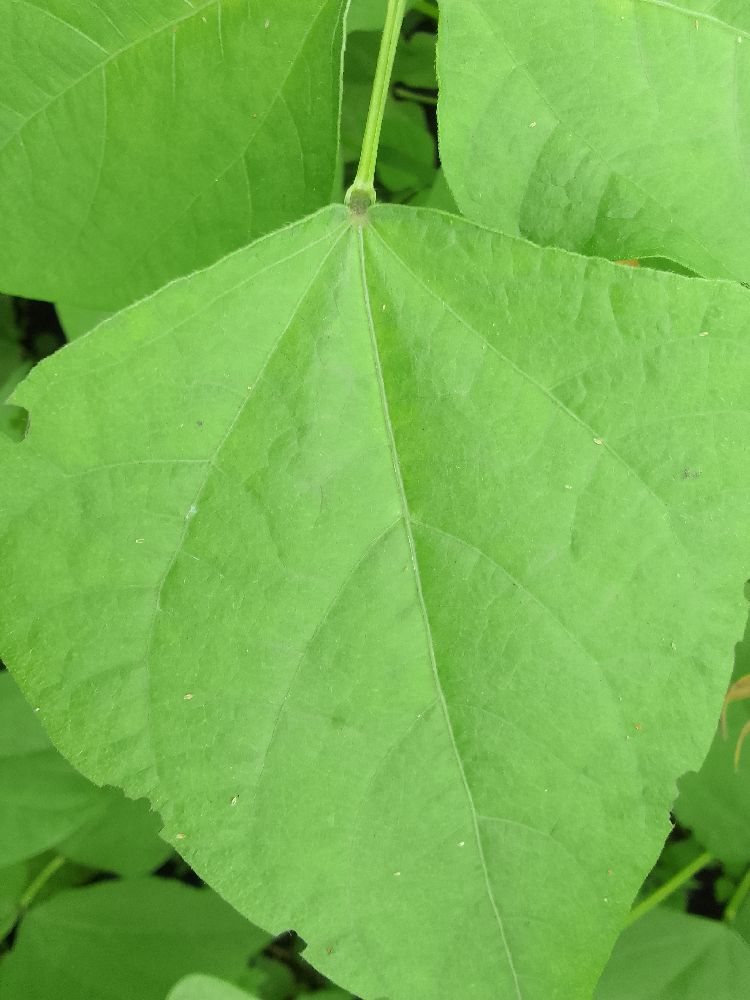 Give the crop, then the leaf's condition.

common bean, healthy
